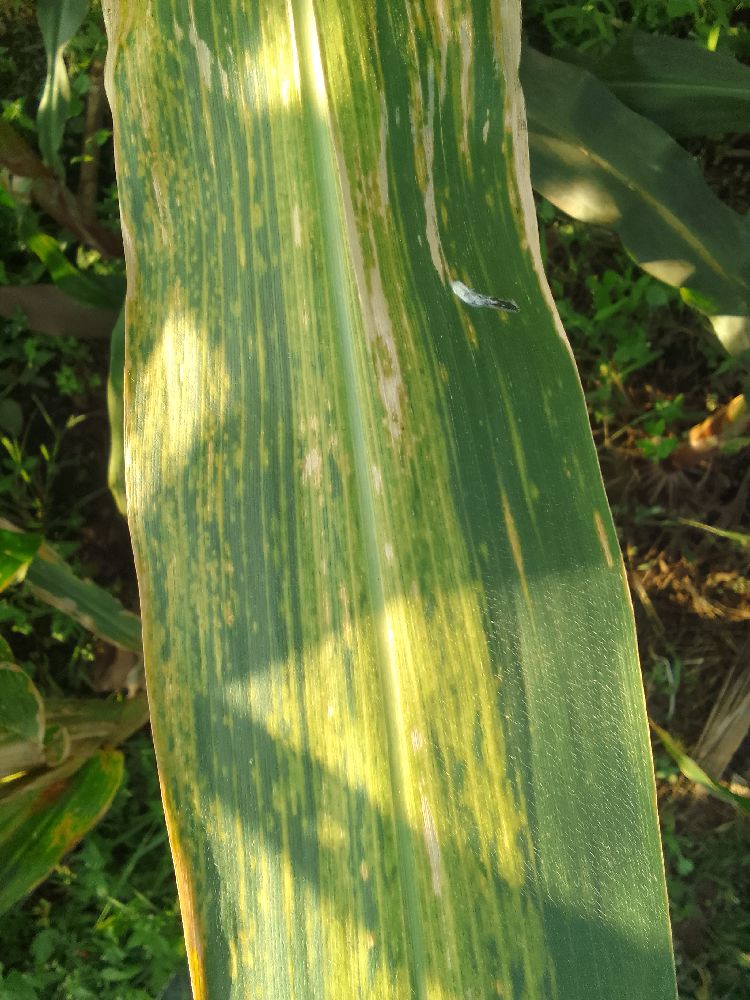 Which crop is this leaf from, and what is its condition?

maize, maize lethal necrosis
